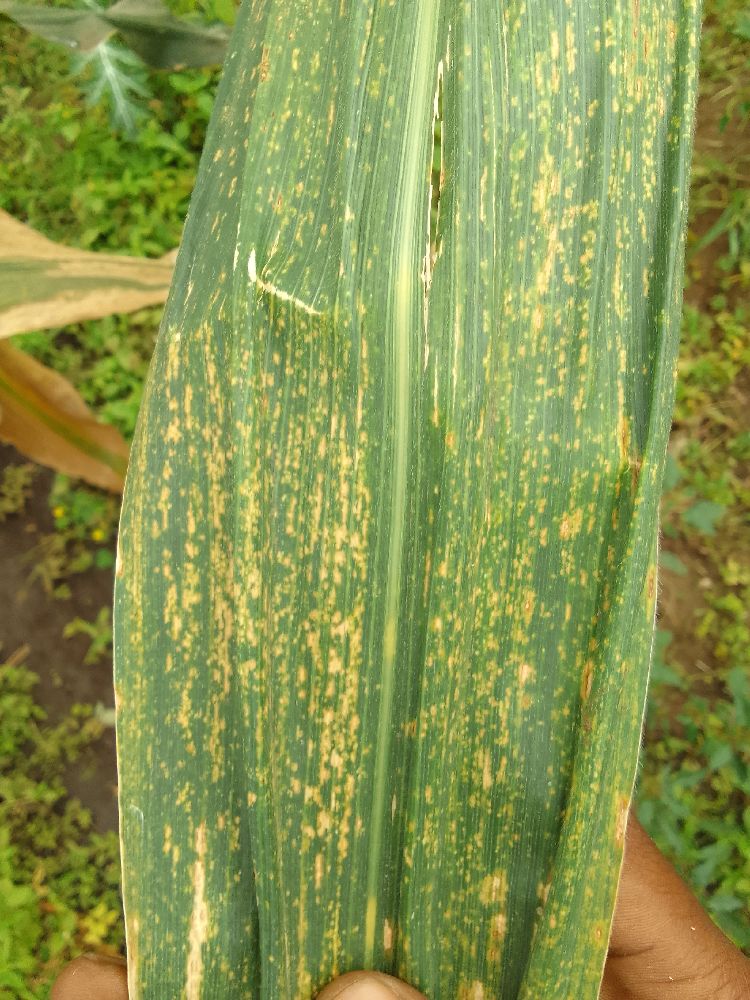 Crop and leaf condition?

maize, maize lethal necrosis
